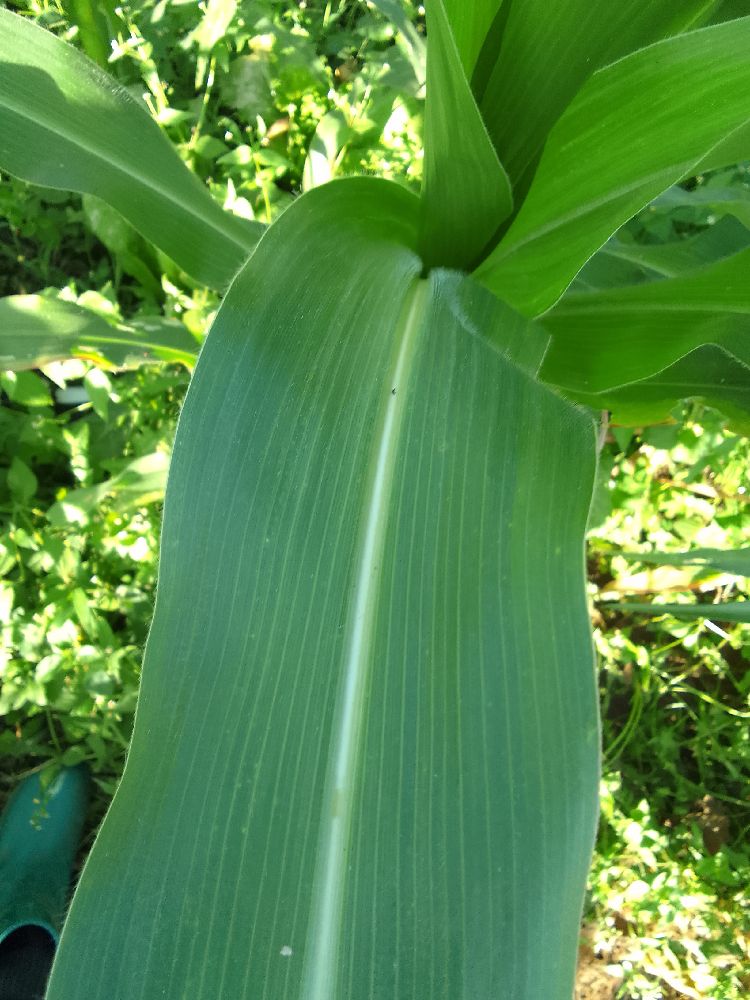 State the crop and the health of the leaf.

maize, healthy
